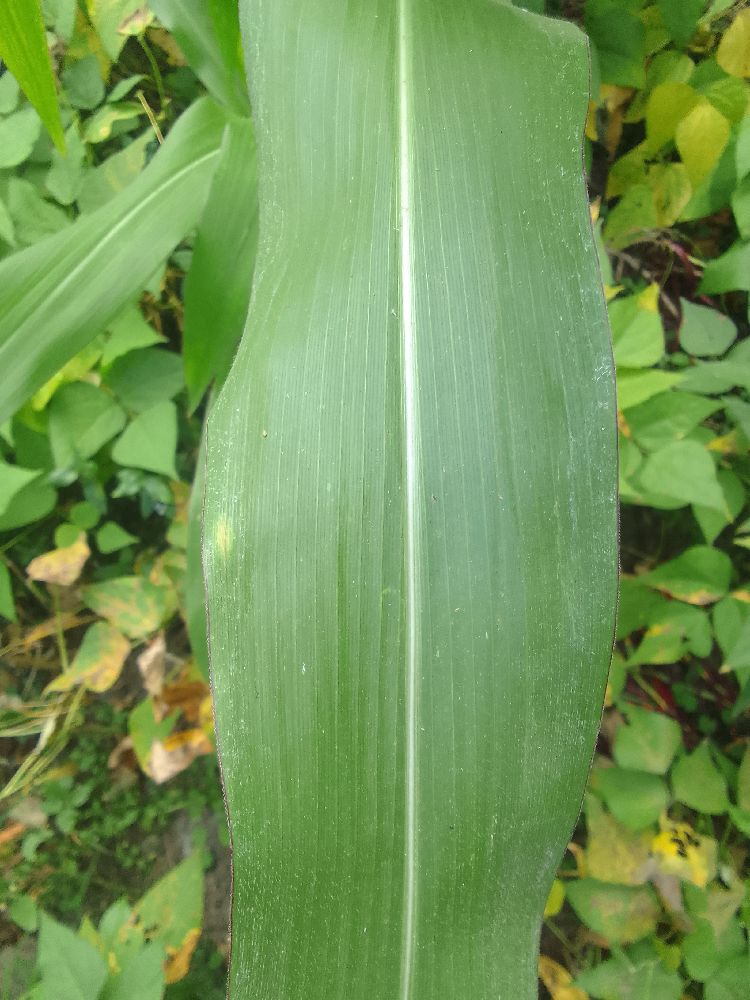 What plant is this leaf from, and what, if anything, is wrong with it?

maize, healthy
